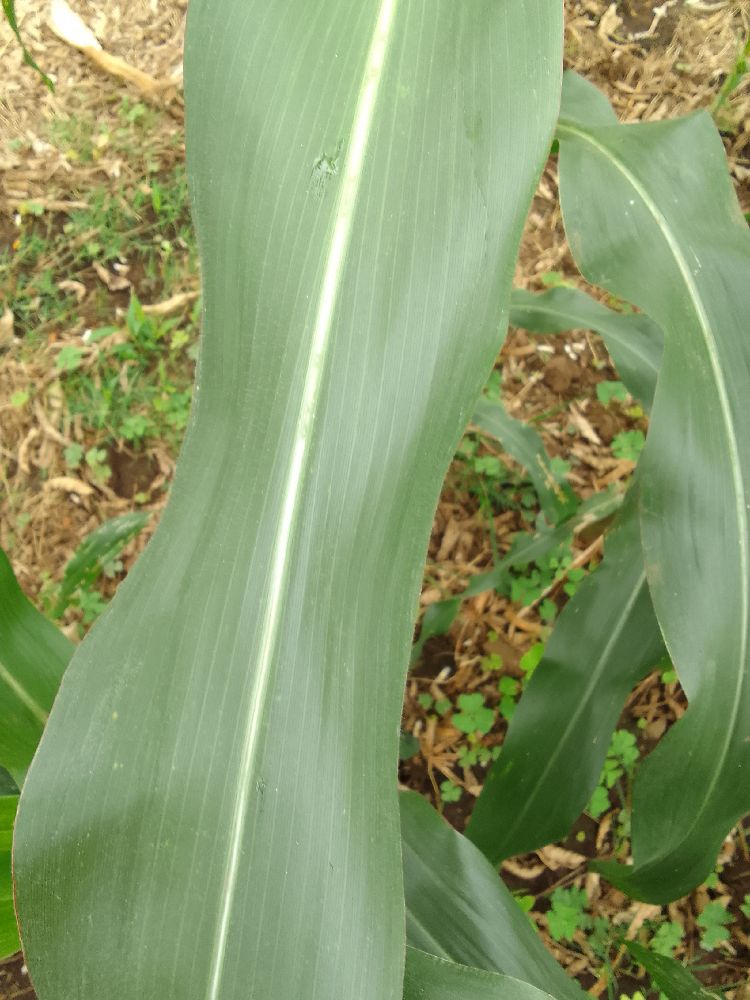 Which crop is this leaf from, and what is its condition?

maize, healthy
